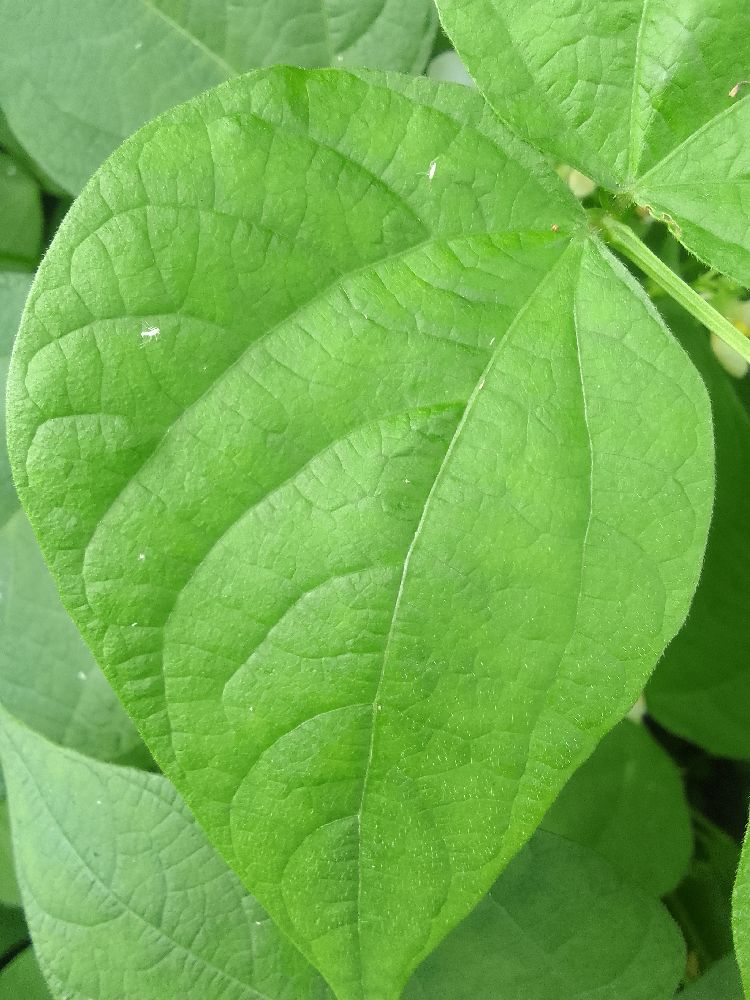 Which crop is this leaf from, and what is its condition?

common bean, healthy
